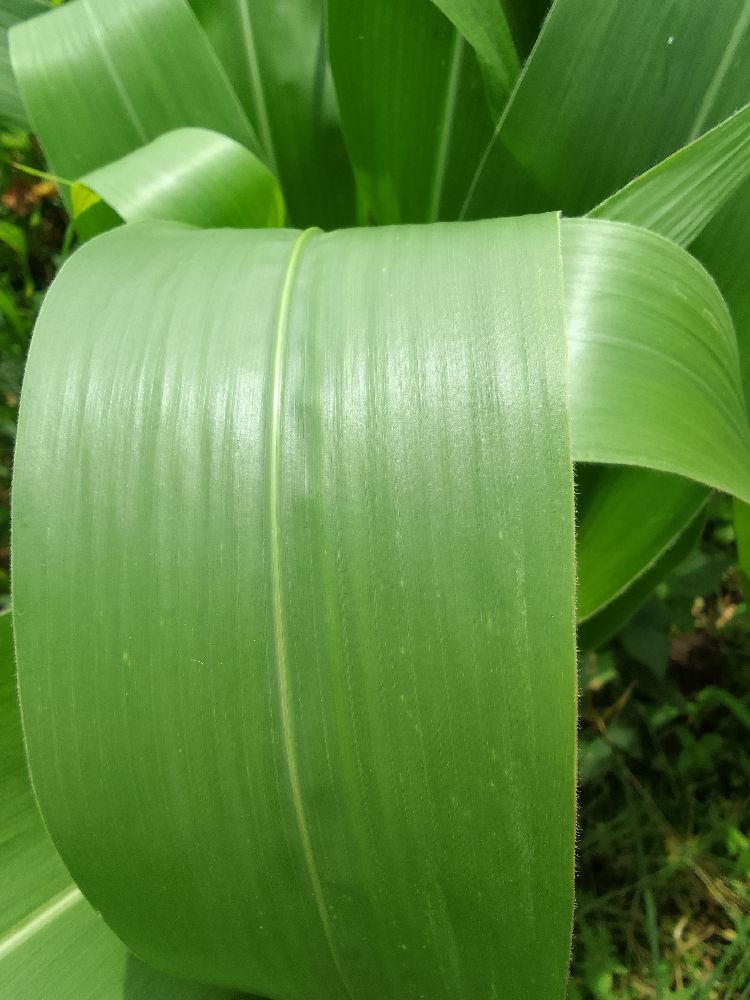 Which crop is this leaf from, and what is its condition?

maize, healthy
